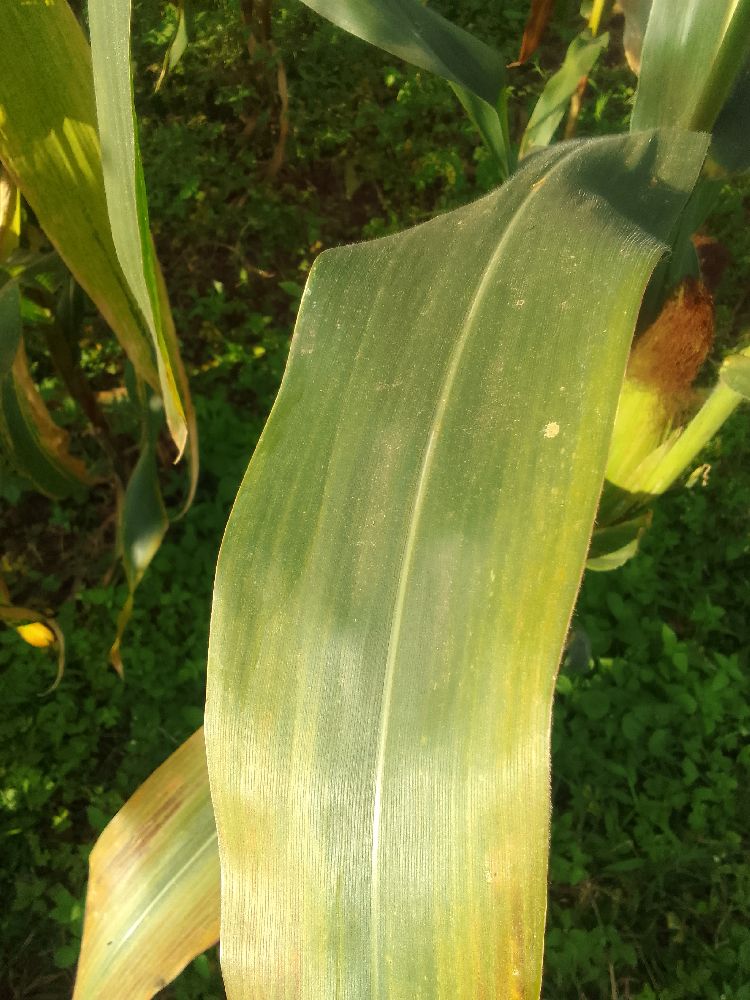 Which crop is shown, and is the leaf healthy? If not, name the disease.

maize, maize lethal necrosis
